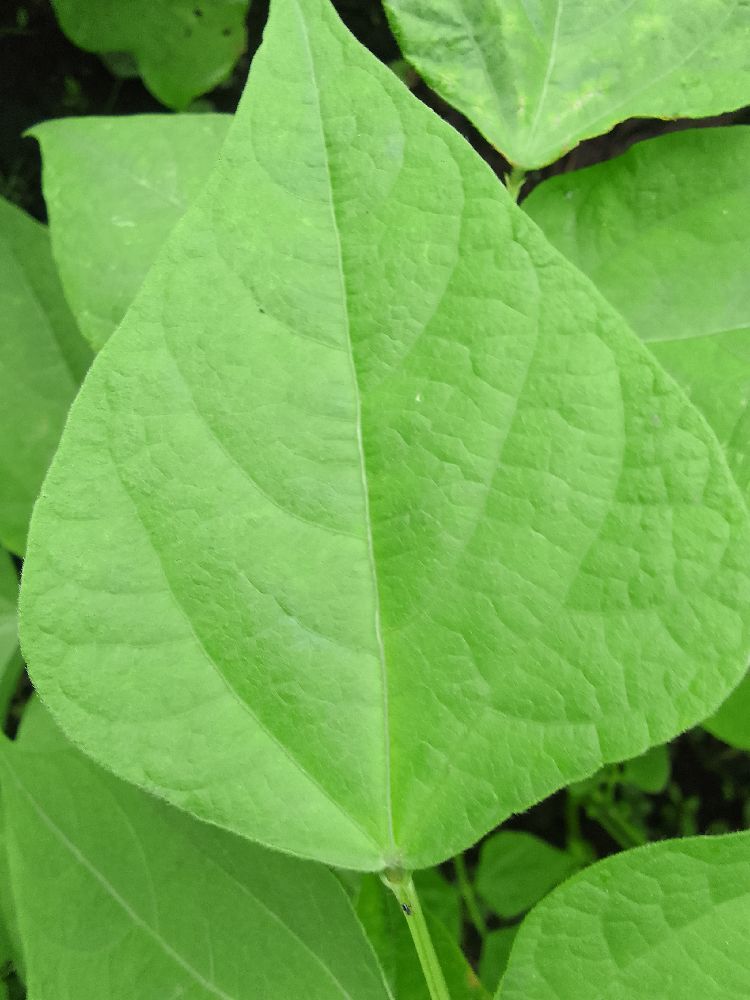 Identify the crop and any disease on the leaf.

common bean, healthy
